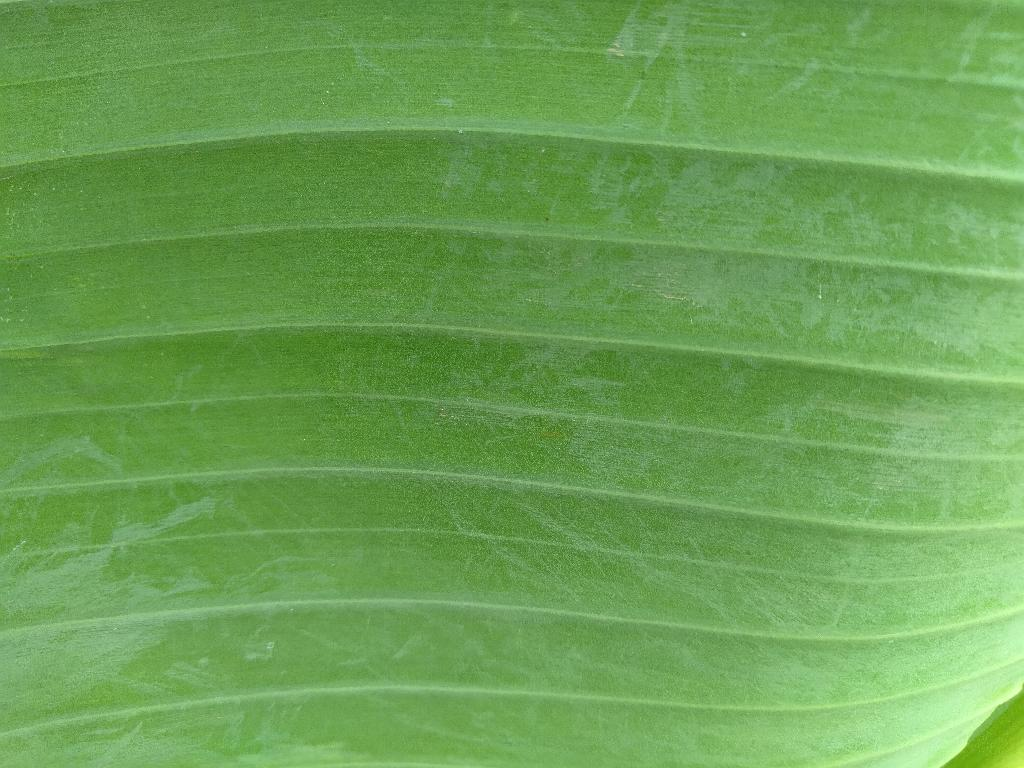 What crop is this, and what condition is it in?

banana, healthy
